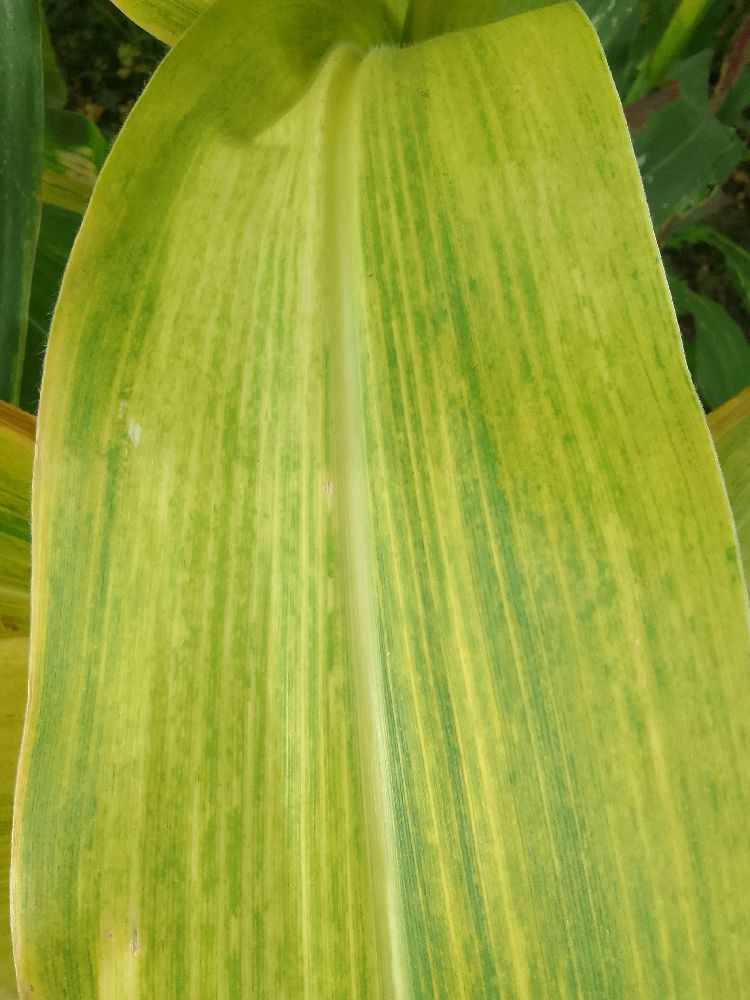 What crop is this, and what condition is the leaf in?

maize, maize lethal necrosis
